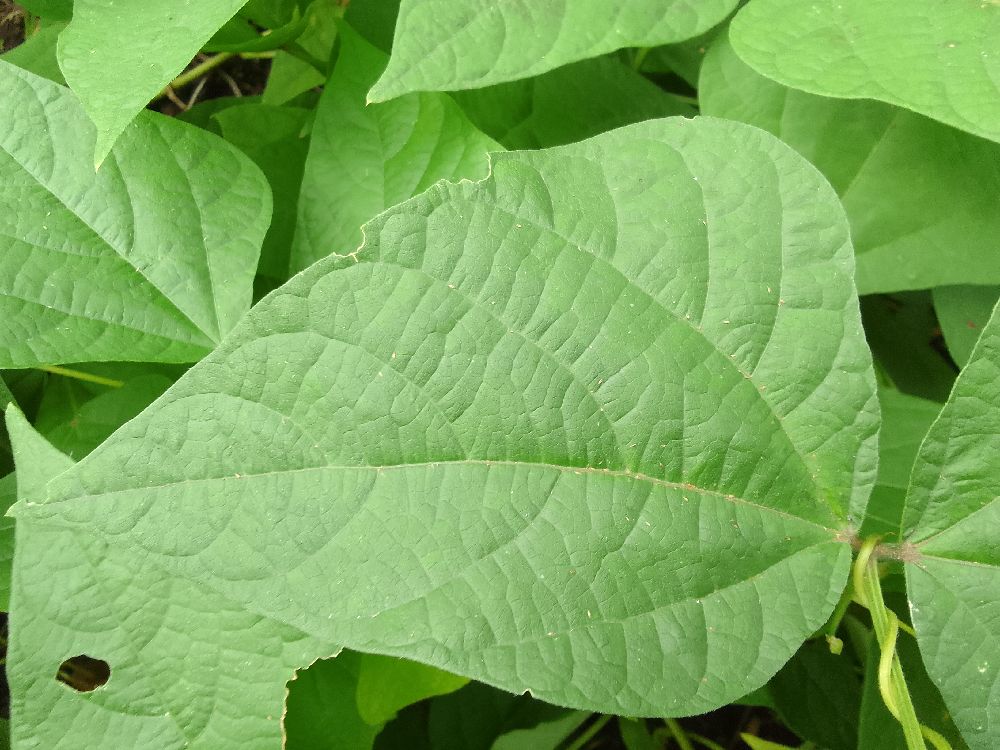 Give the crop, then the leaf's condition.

common bean, healthy
